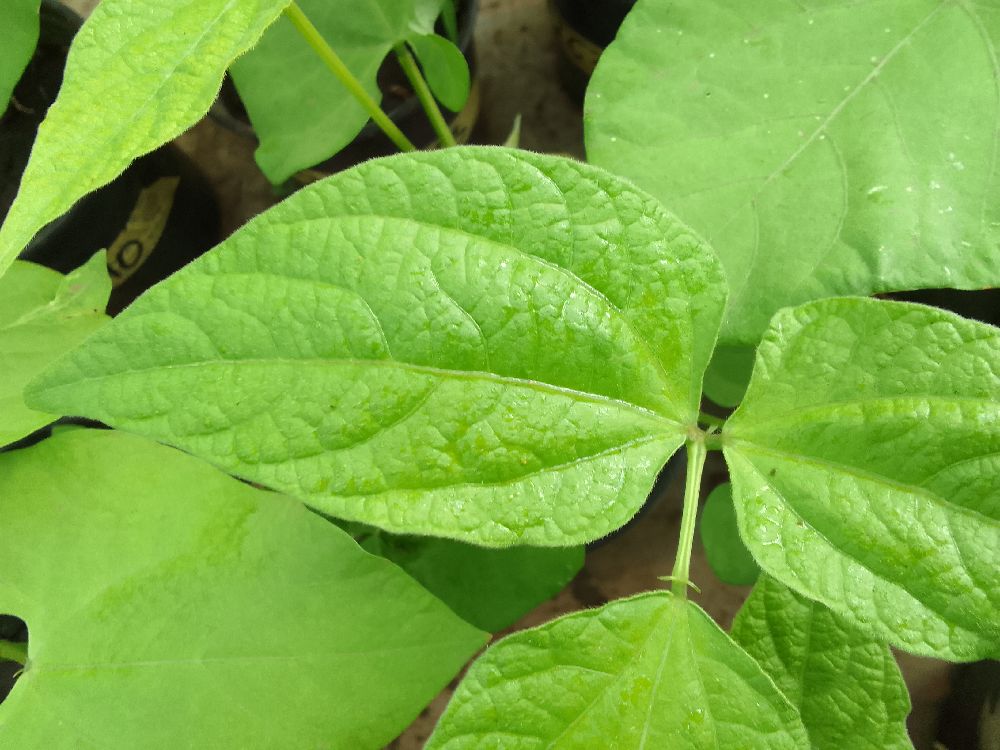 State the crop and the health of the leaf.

common bean, healthy
